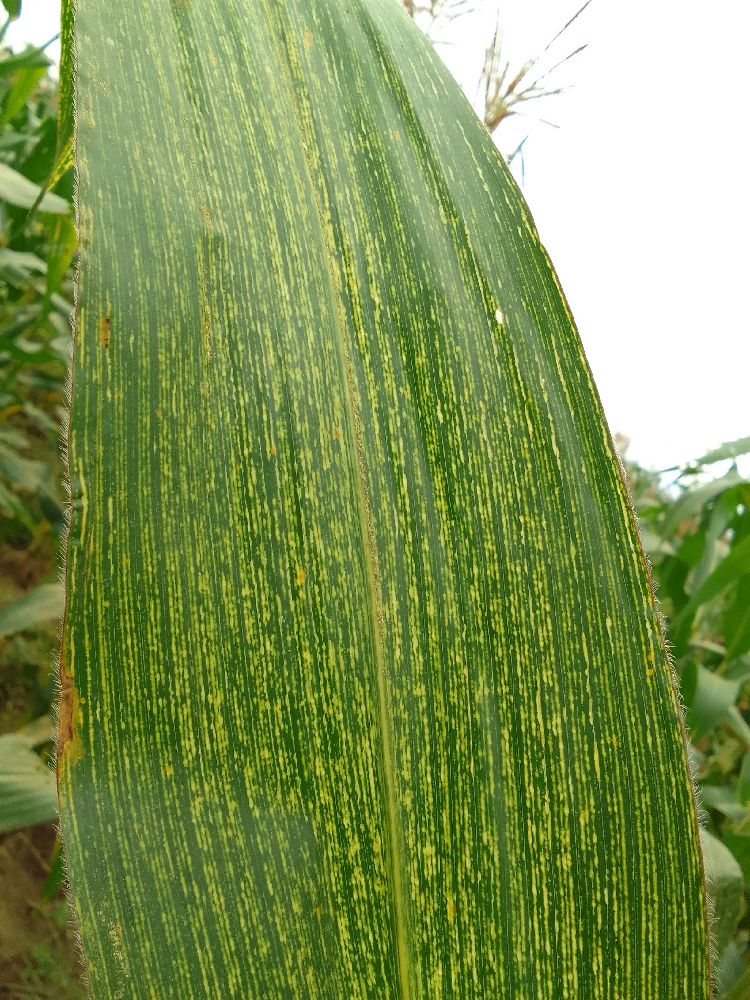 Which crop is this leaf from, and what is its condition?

maize, maize streak virus
